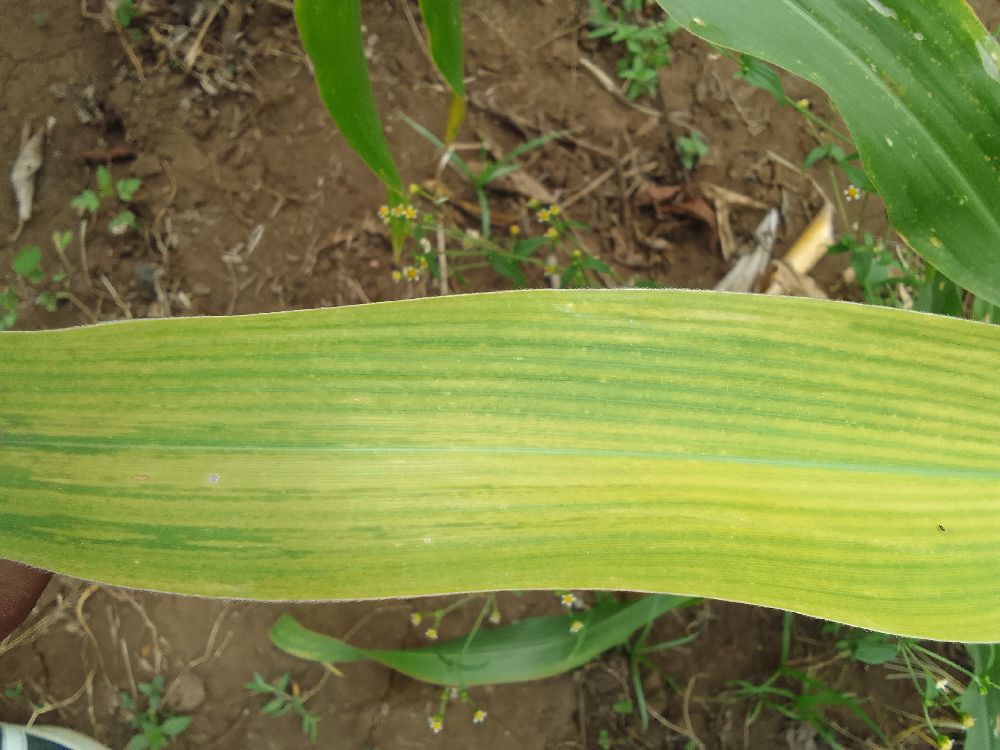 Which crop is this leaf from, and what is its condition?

maize, maize lethal necrosis
